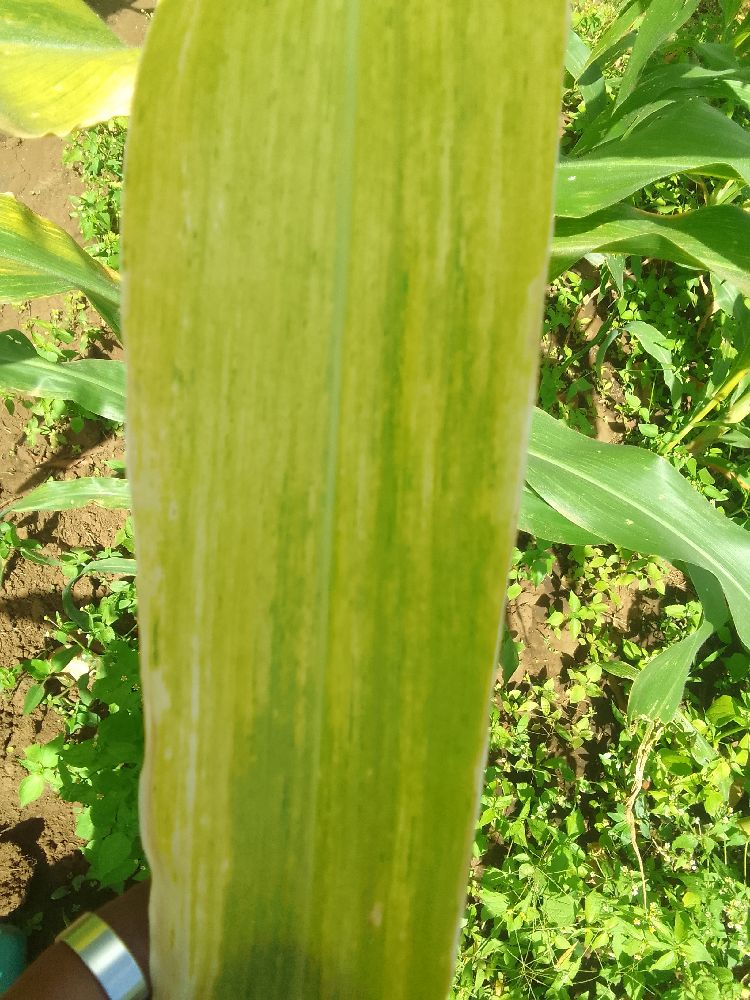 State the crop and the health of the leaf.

maize, maize lethal necrosis
